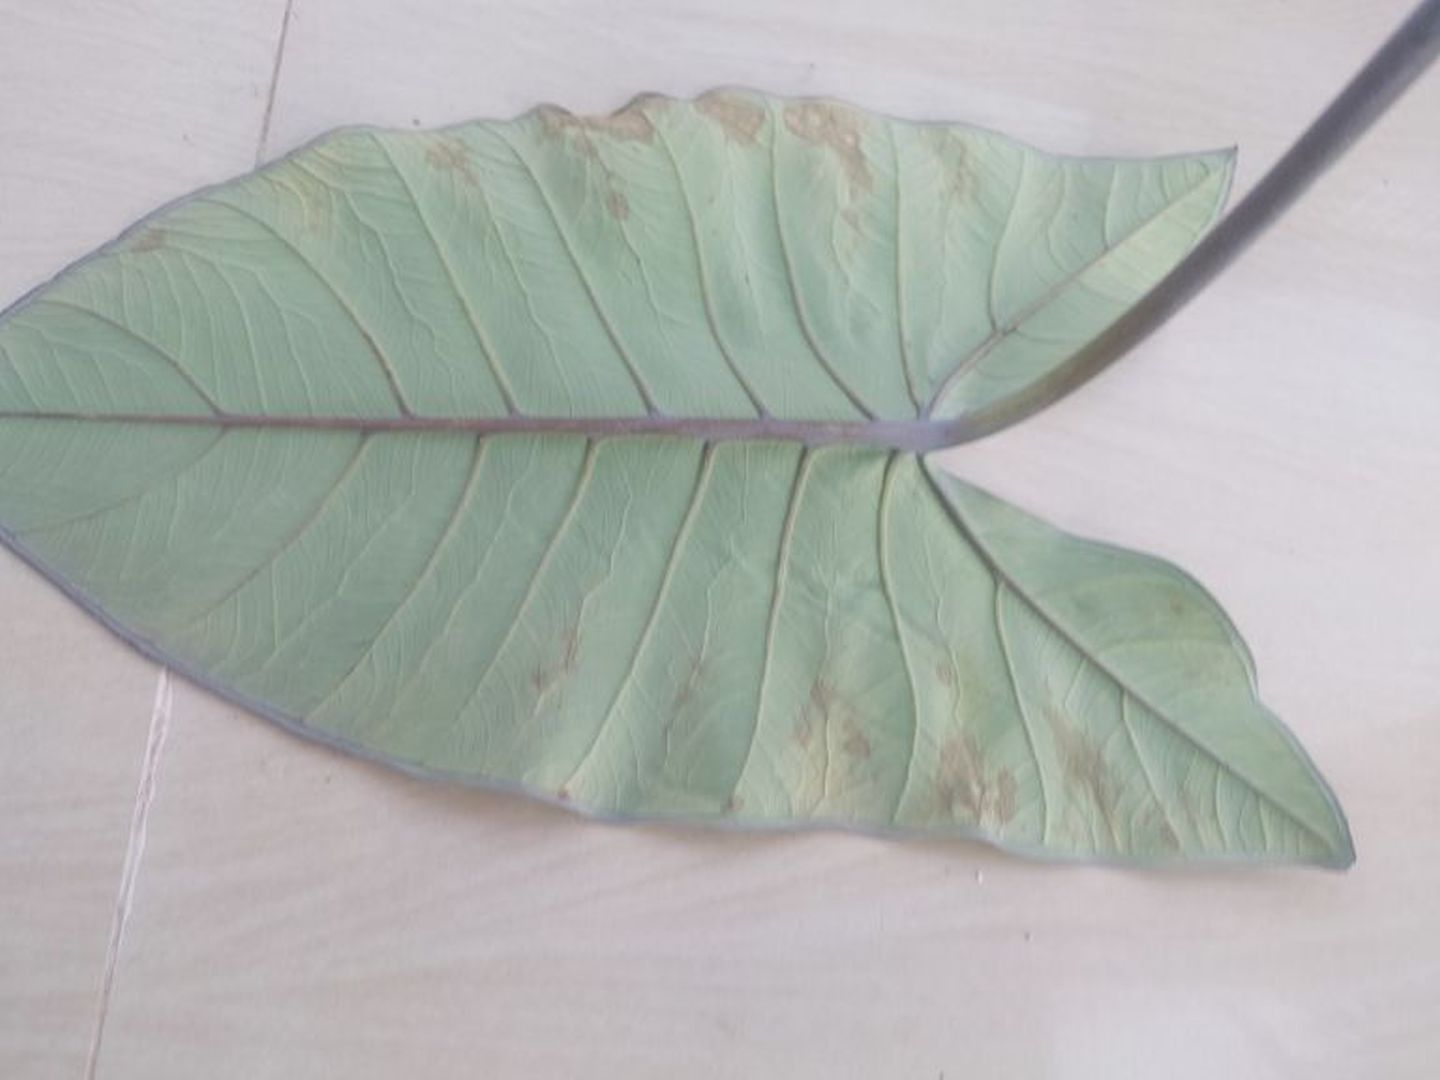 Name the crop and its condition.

taro, leaf blight
